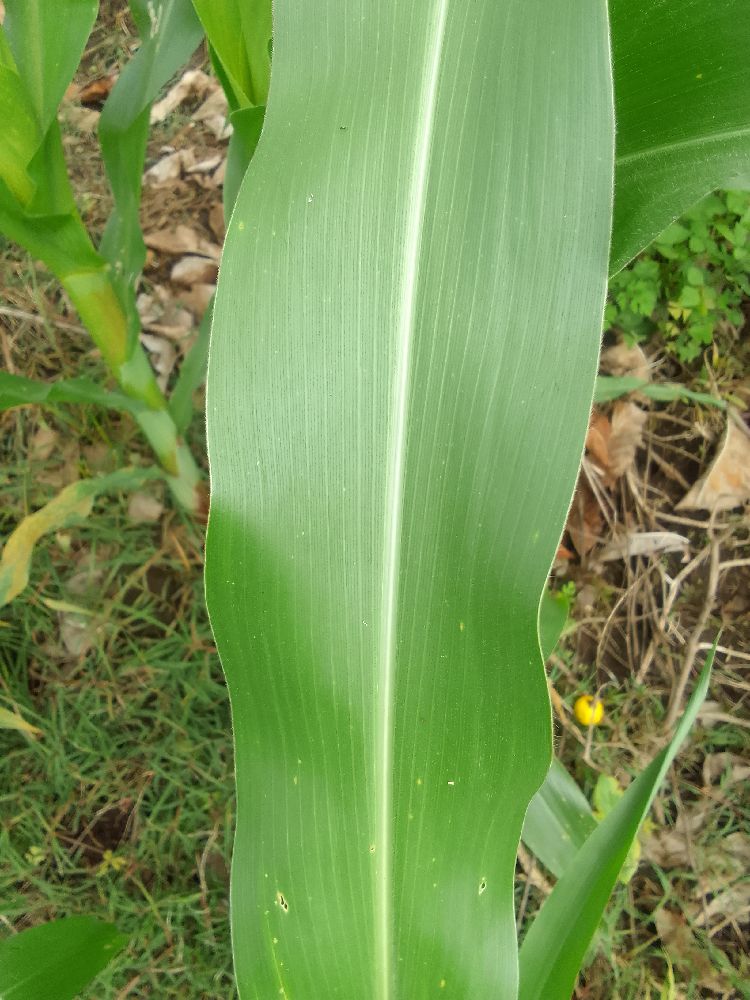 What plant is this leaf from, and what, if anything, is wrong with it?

maize, healthy
